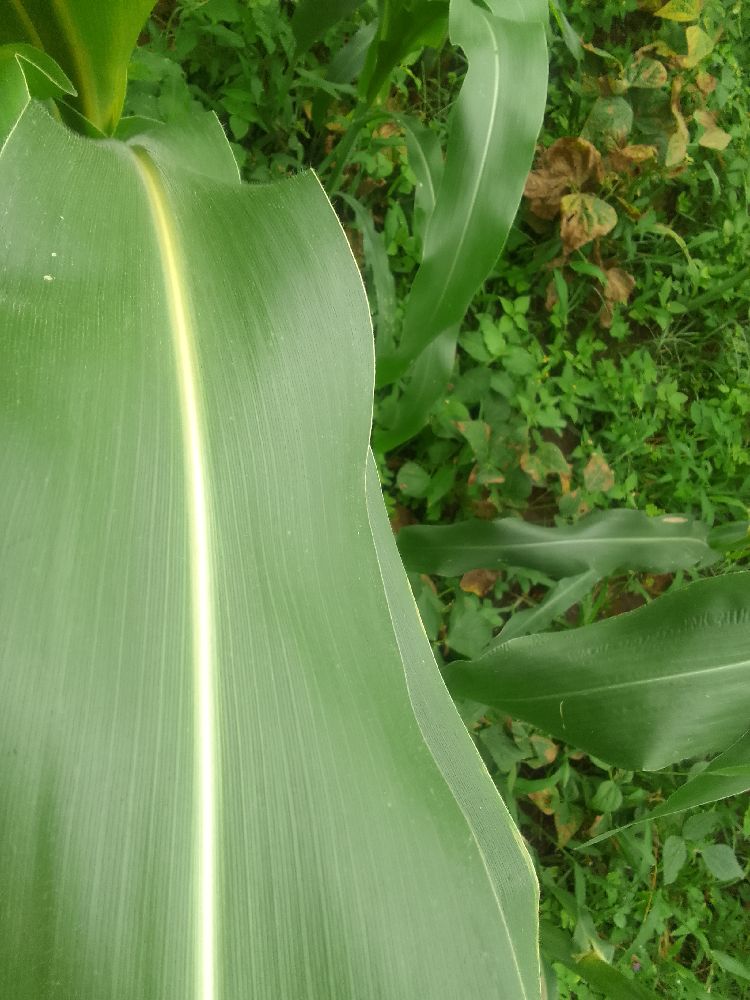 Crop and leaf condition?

maize, healthy
